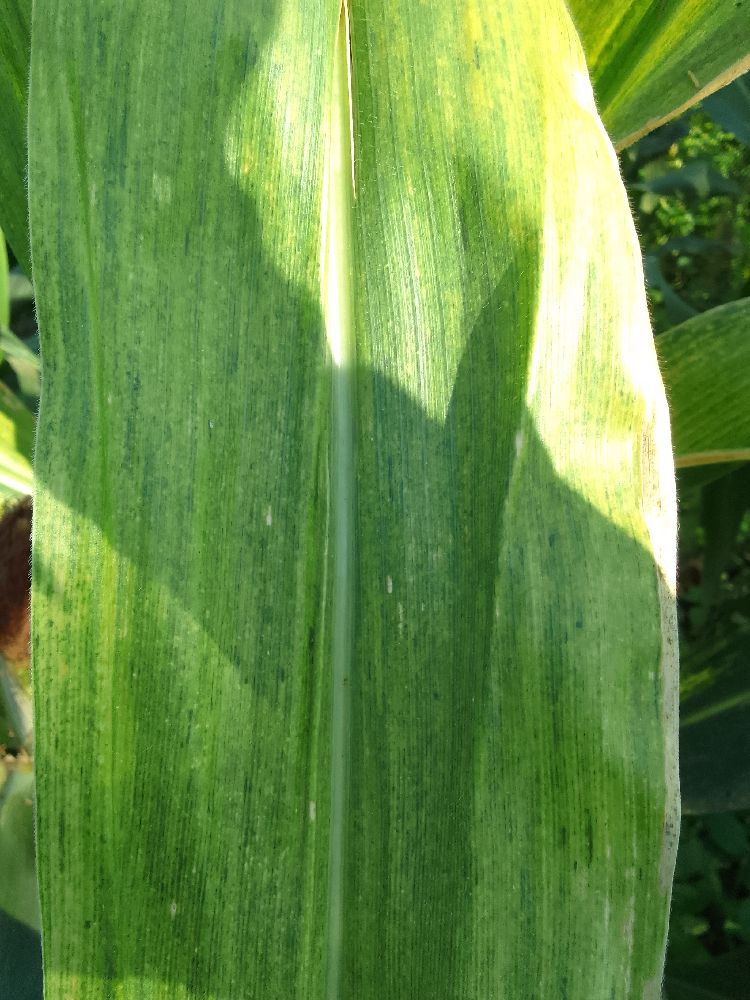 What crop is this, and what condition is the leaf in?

maize, maize lethal necrosis
